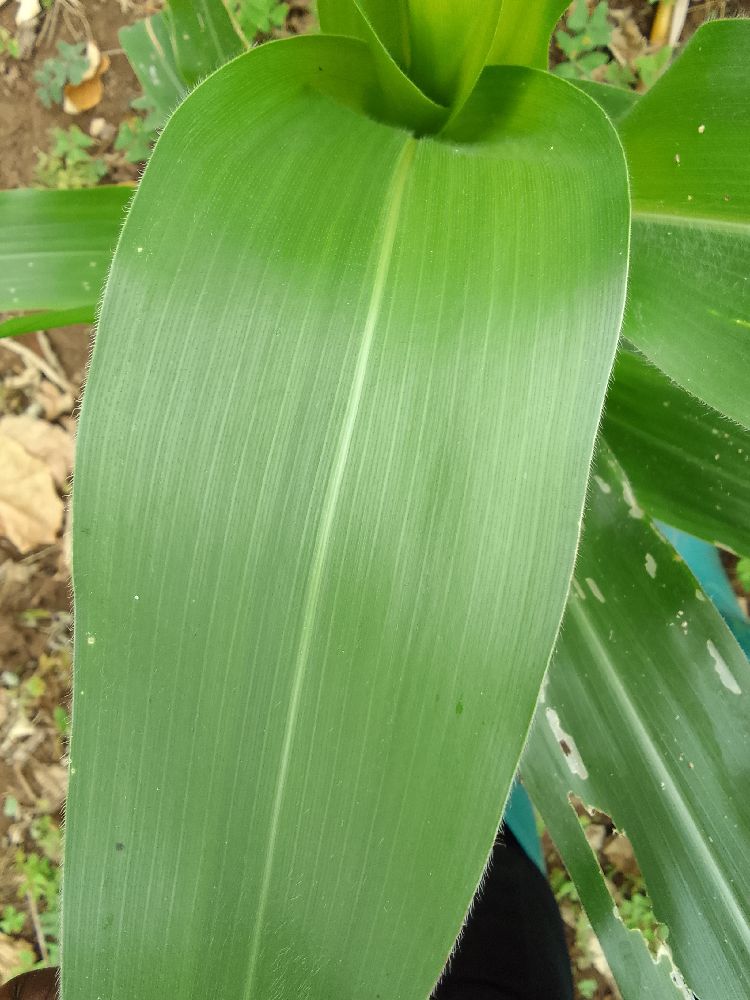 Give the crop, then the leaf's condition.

maize, healthy
